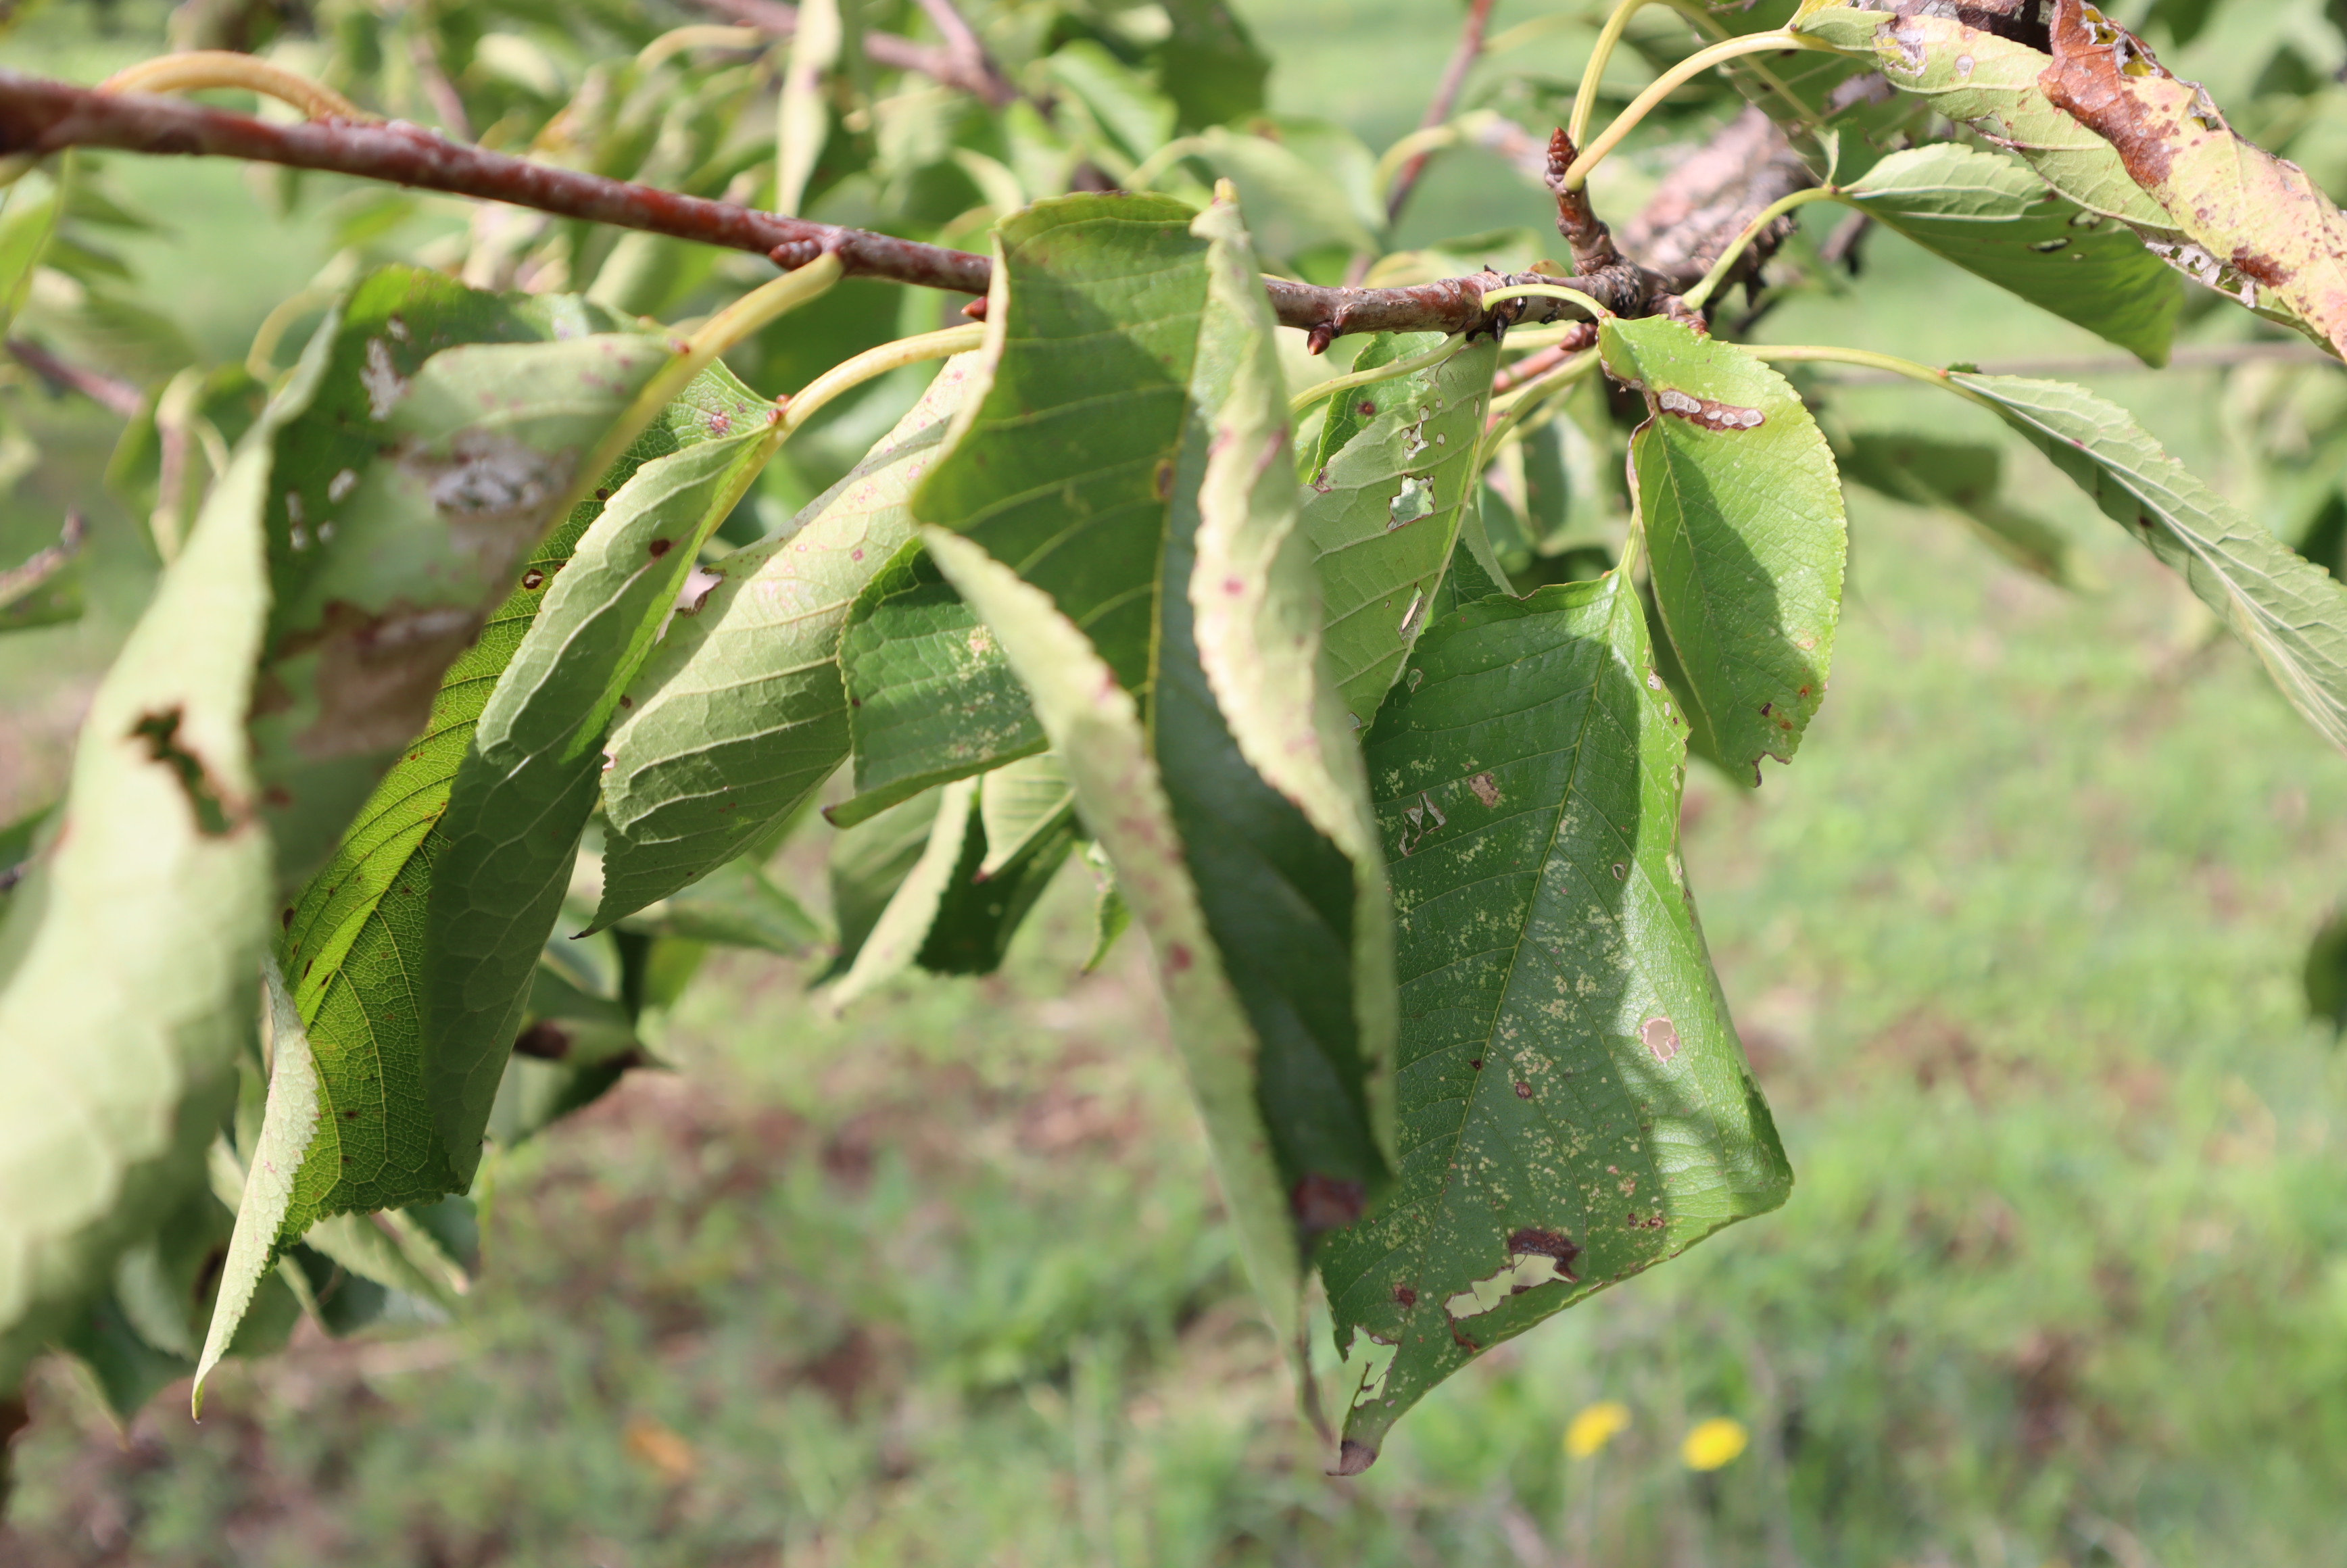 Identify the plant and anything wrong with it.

cherry, leaf spot
